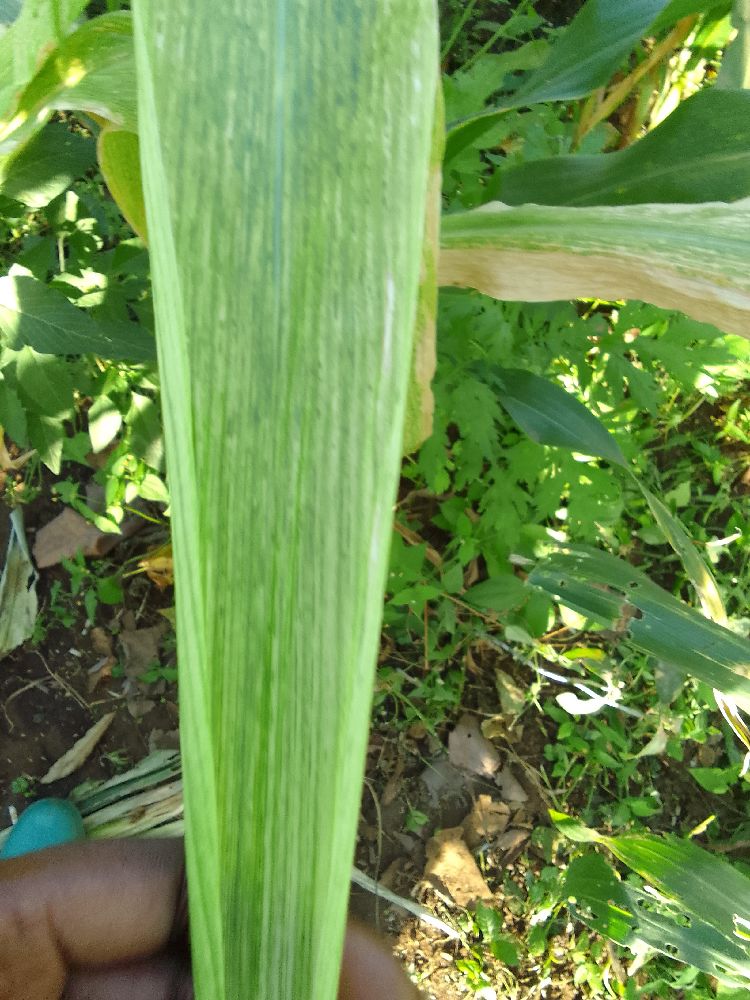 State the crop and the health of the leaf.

maize, maize lethal necrosis
